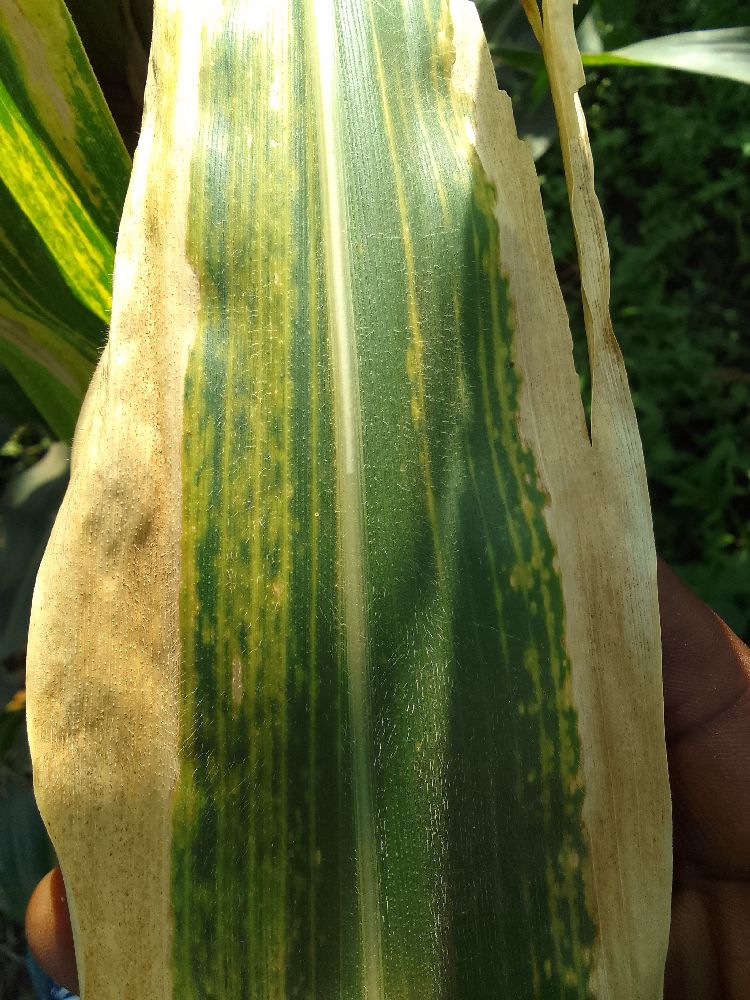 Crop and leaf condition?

maize, maize lethal necrosis
